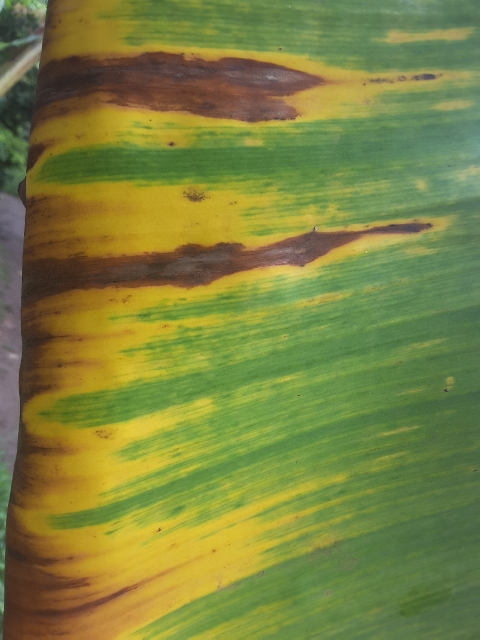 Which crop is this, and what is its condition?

banana, fusarium wilt race 1
